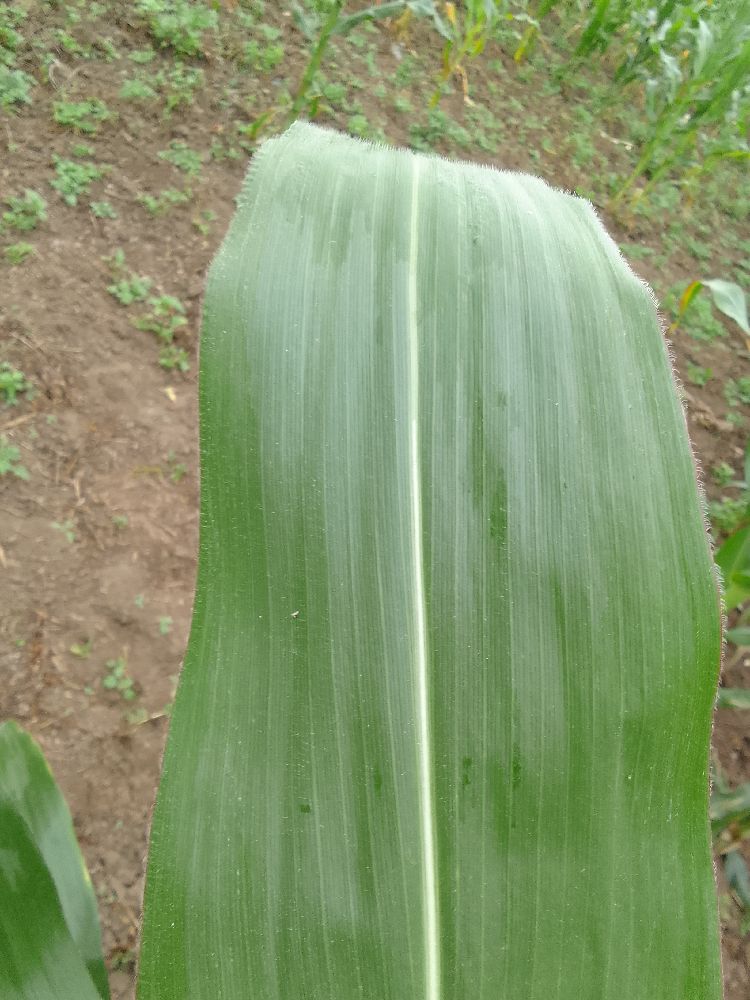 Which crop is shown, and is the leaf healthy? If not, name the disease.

maize, healthy
